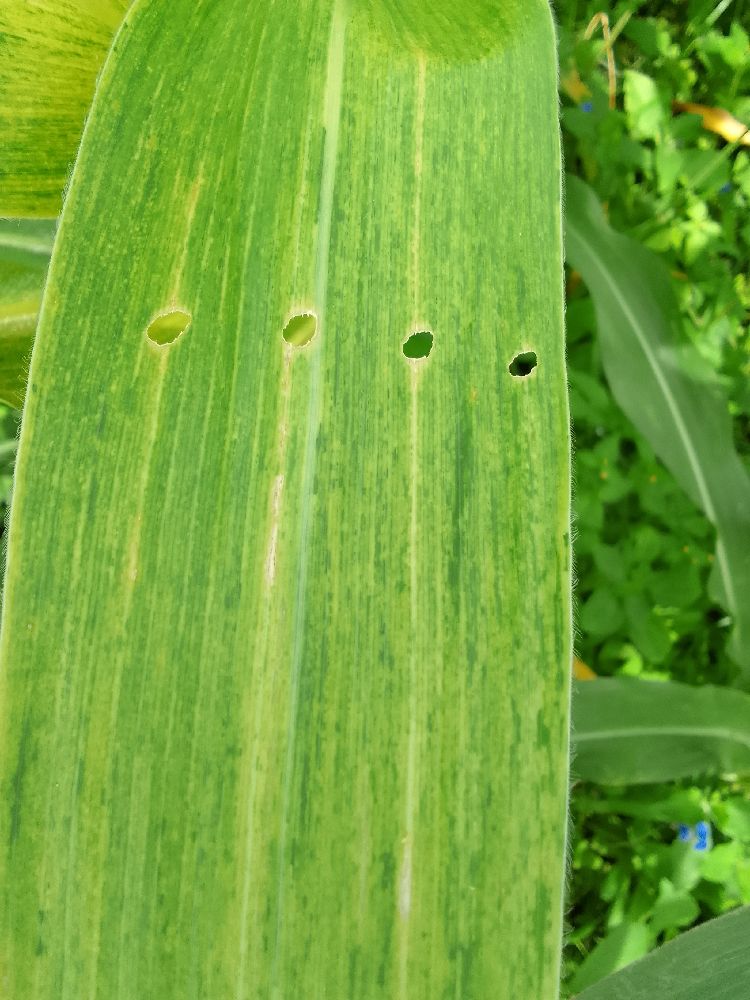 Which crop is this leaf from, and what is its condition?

maize, maize lethal necrosis
